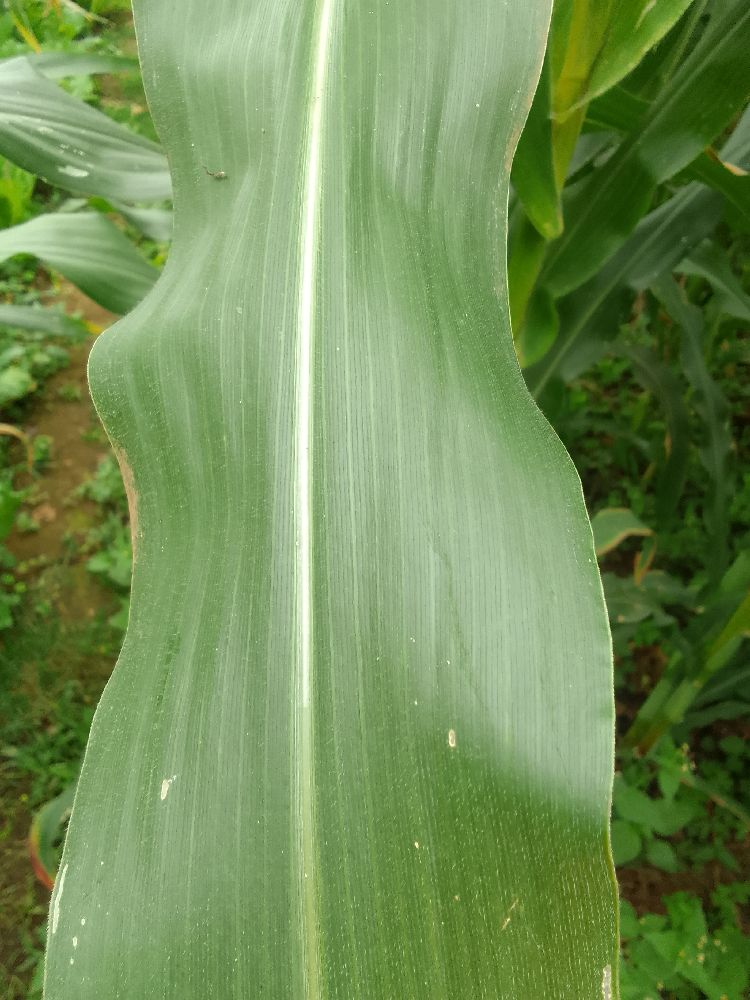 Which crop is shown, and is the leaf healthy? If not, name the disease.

maize, healthy
